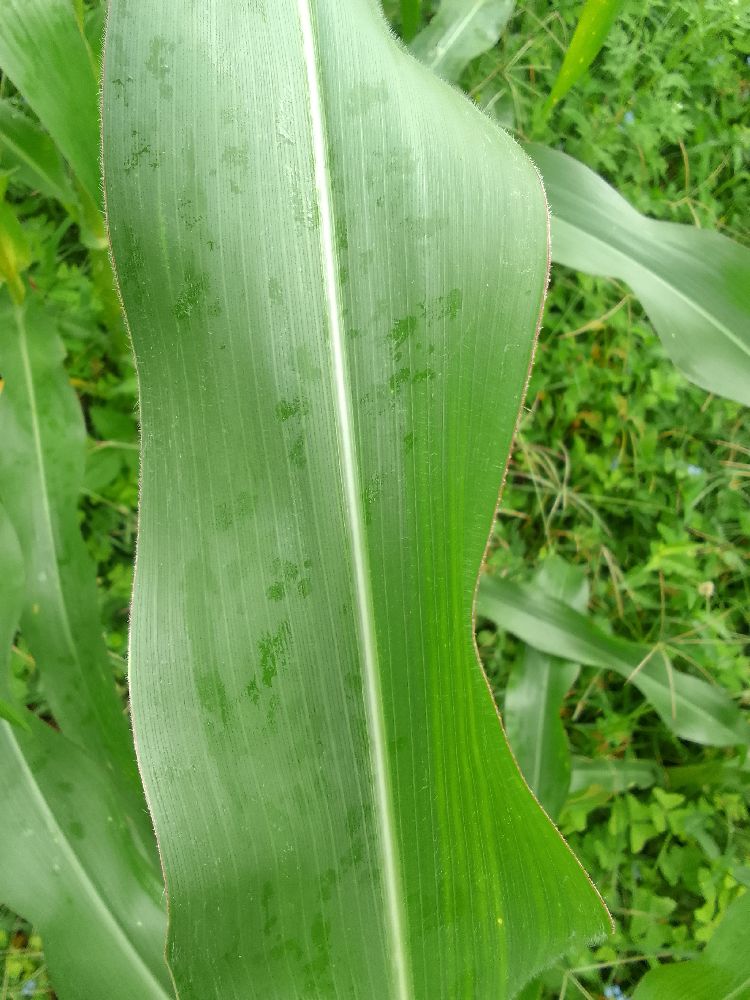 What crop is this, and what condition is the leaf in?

maize, healthy
